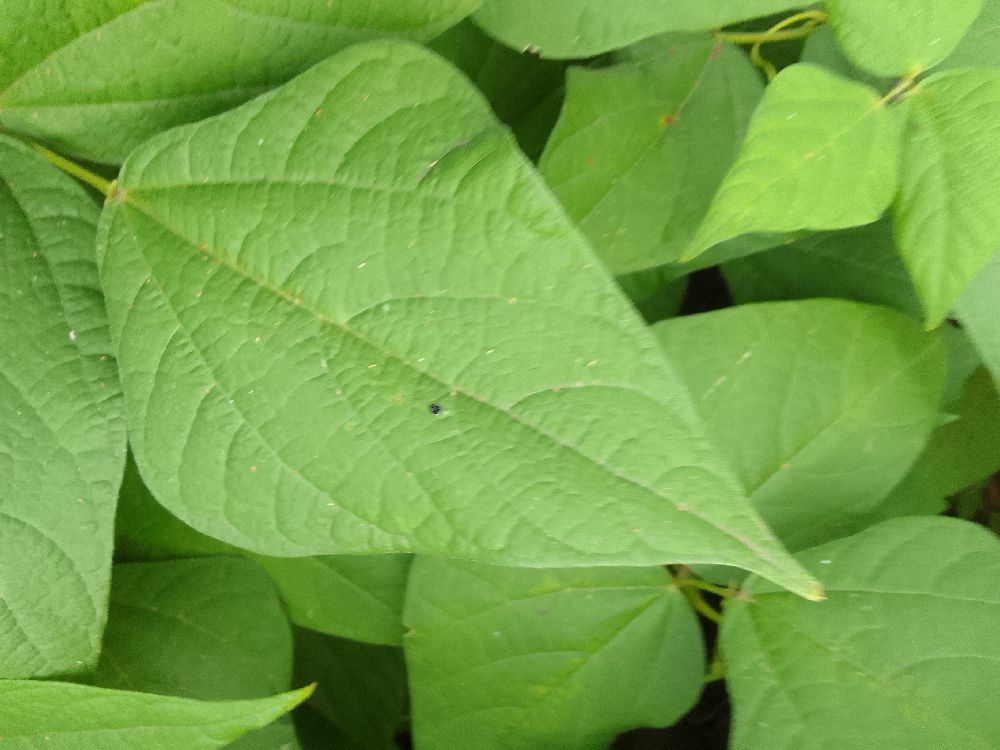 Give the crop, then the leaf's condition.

common bean, healthy
